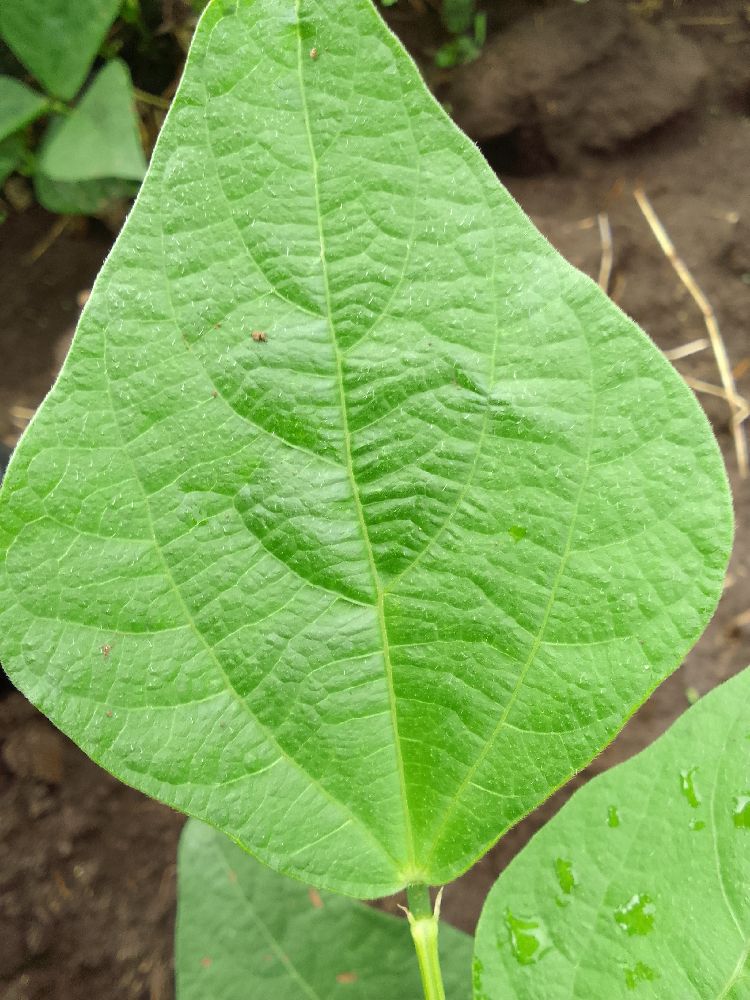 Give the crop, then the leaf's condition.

common bean, healthy
